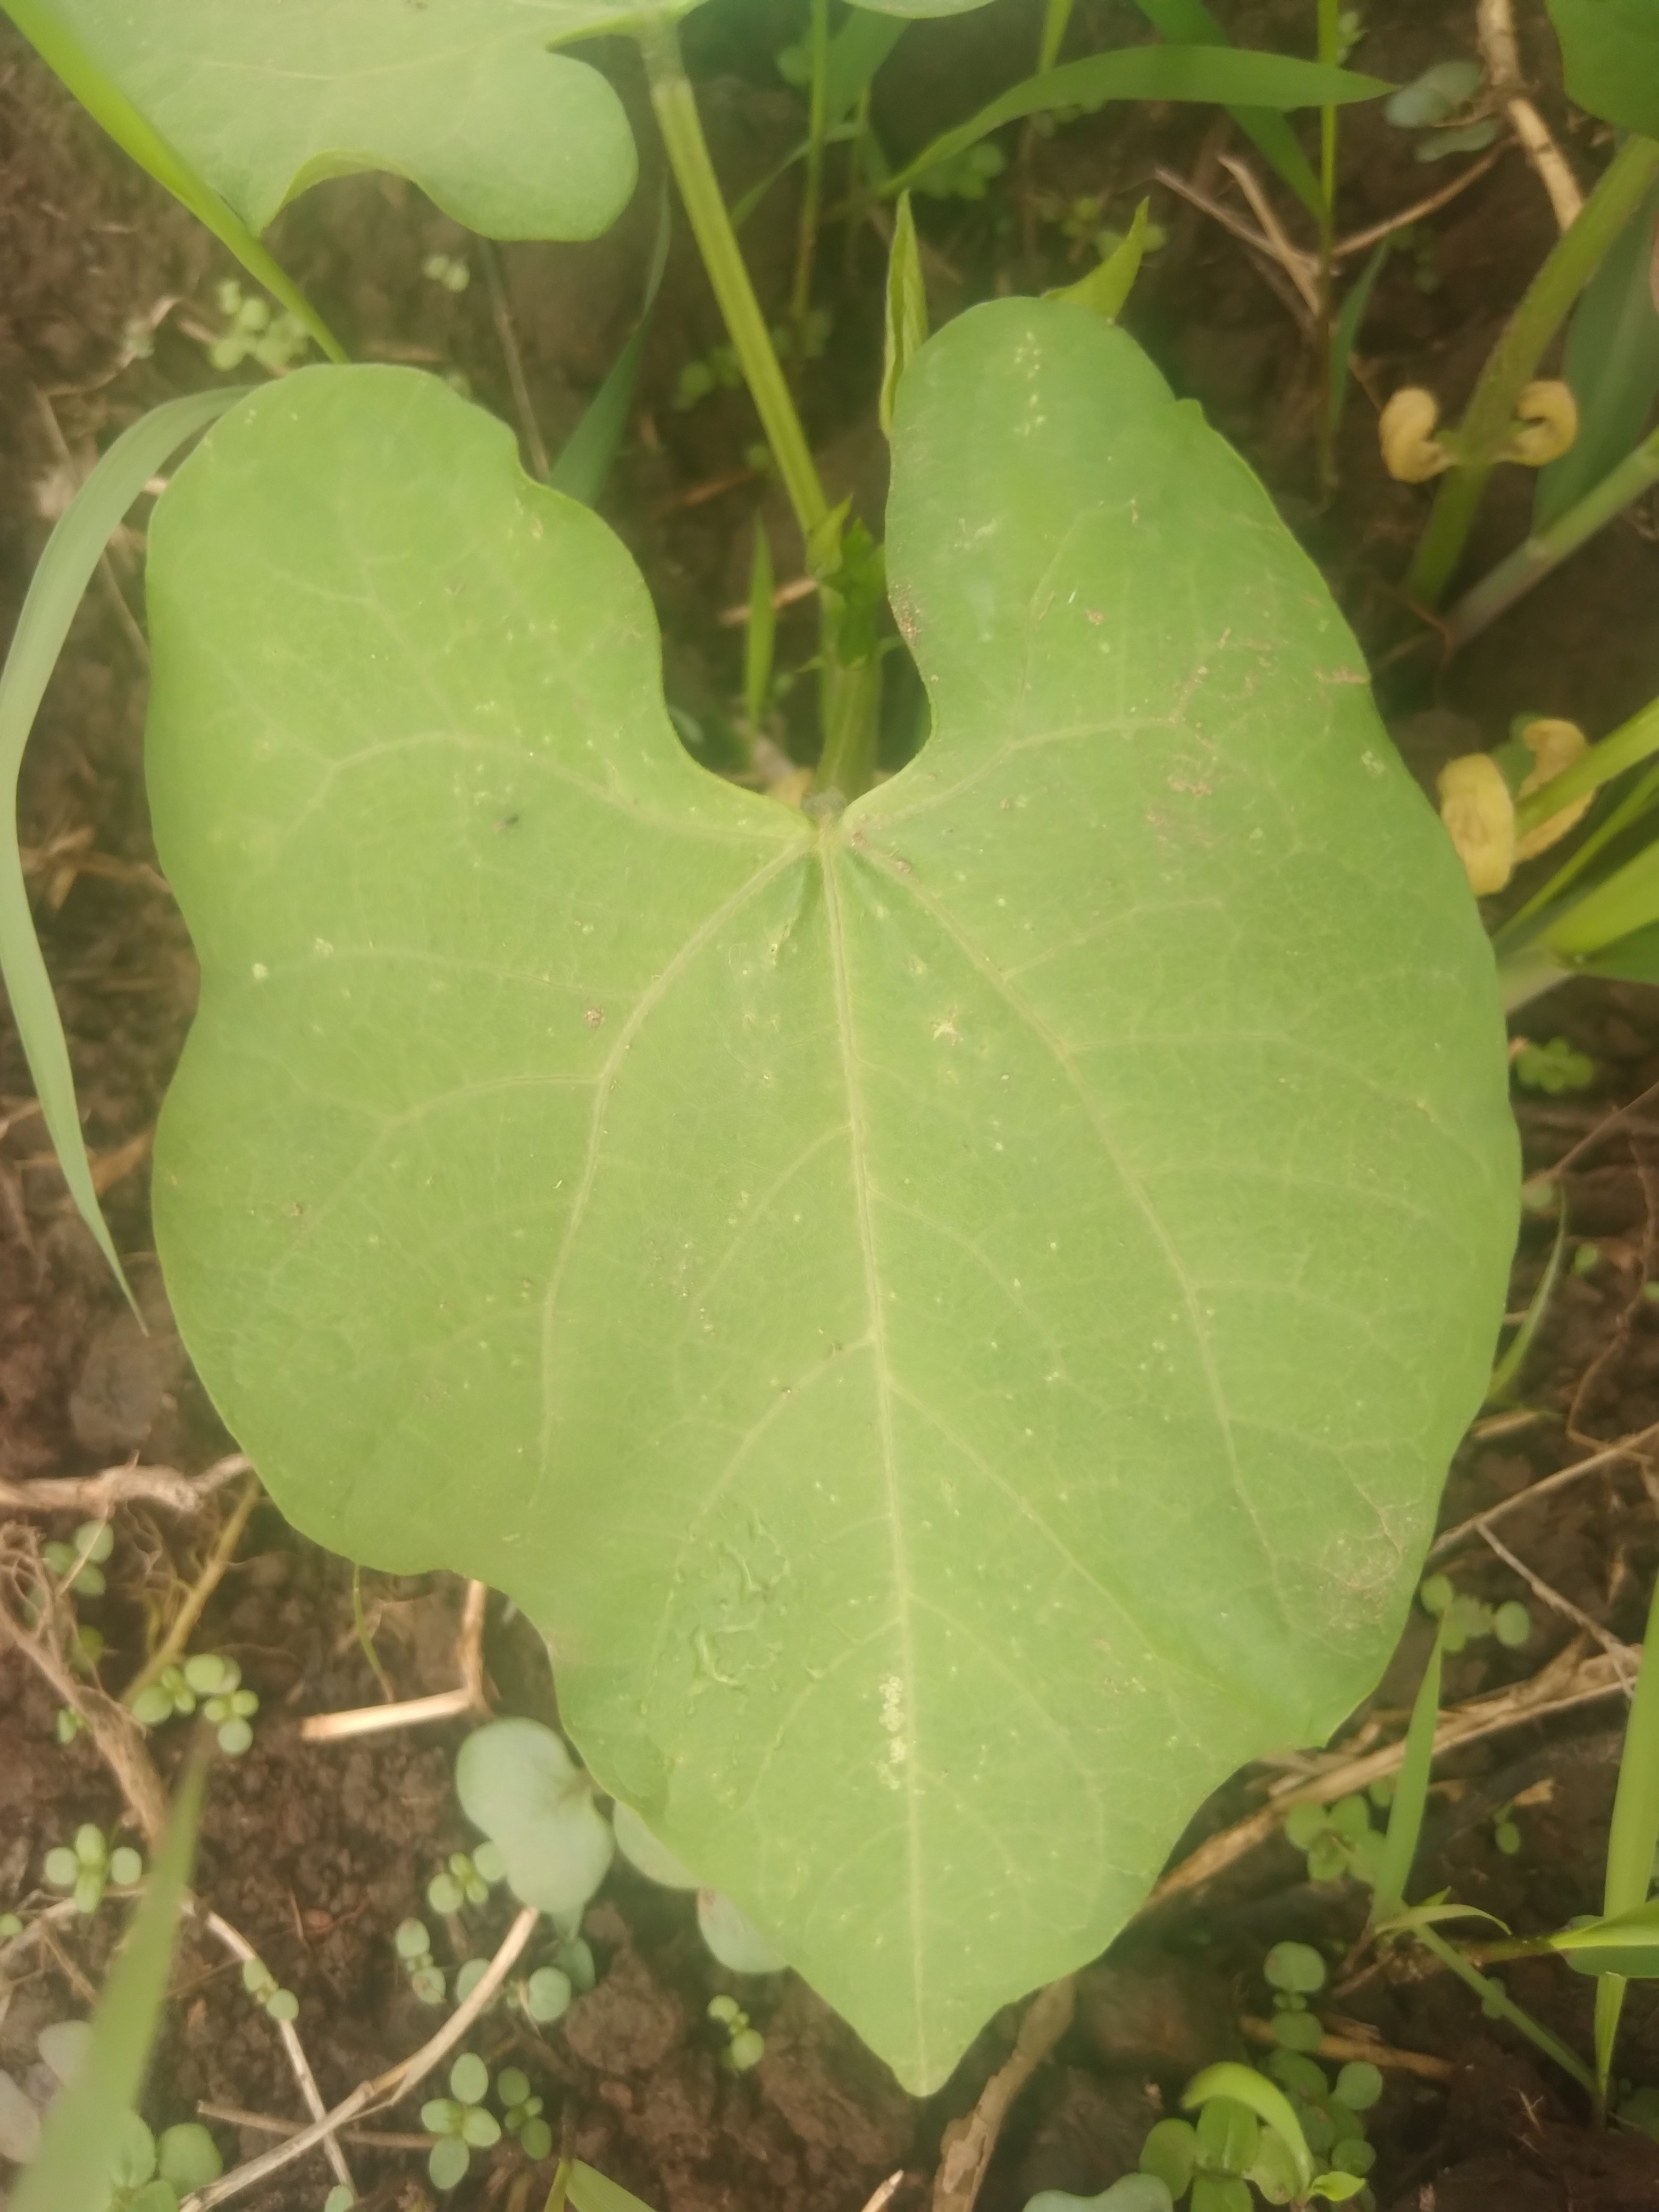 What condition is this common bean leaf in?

healthy
